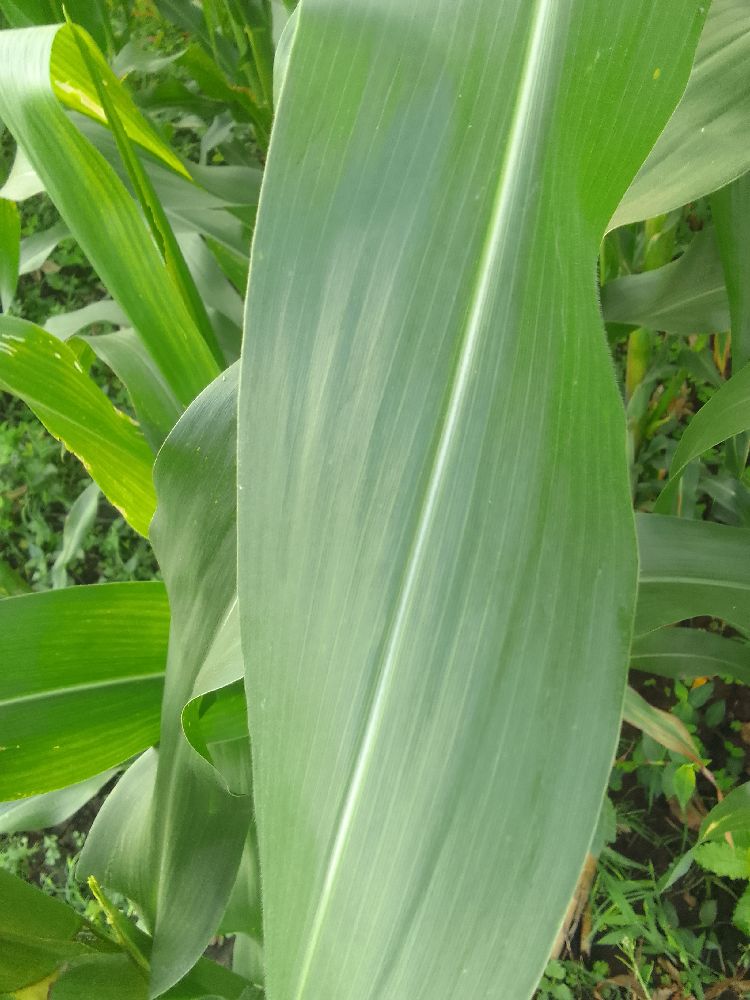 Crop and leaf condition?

maize, healthy
